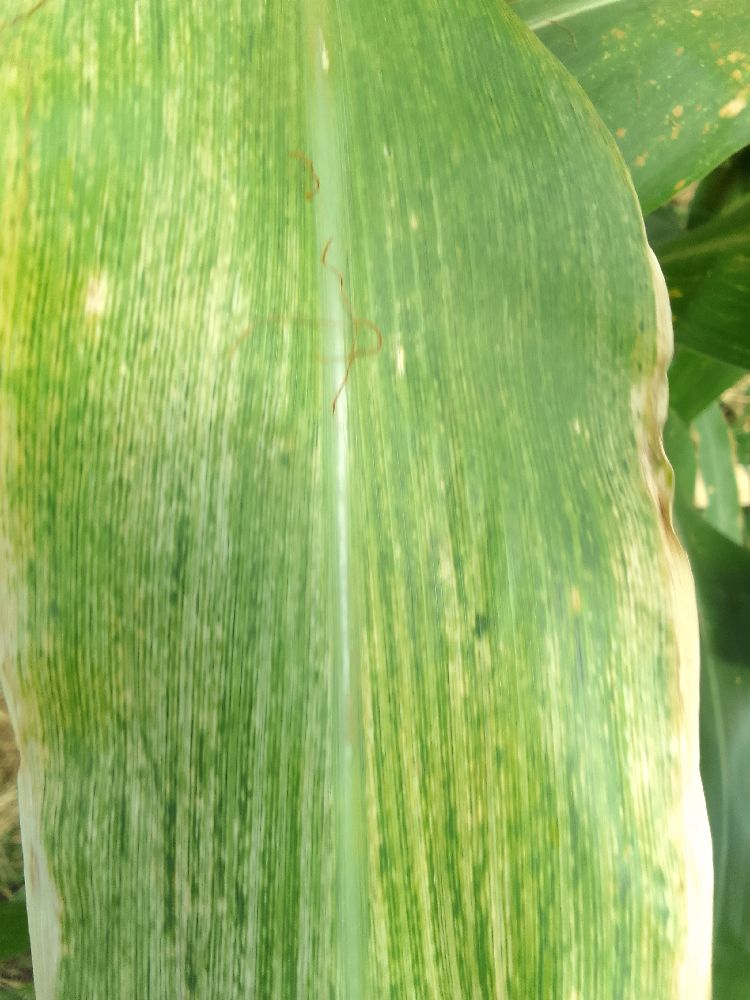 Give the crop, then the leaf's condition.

maize, maize lethal necrosis
